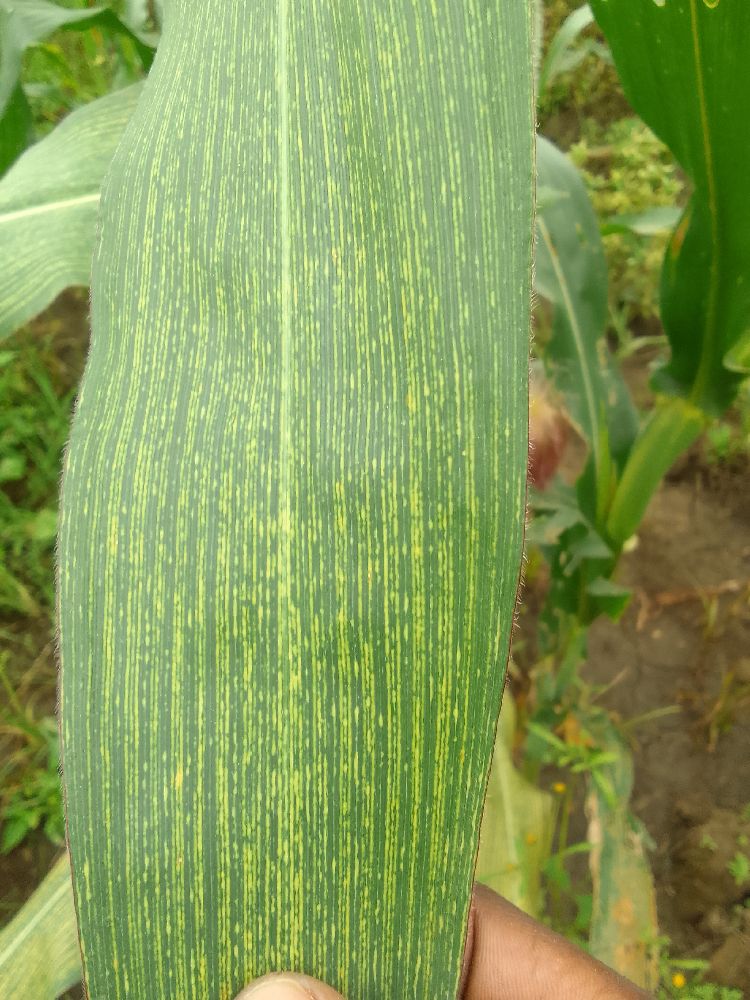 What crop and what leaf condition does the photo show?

maize, maize streak virus
